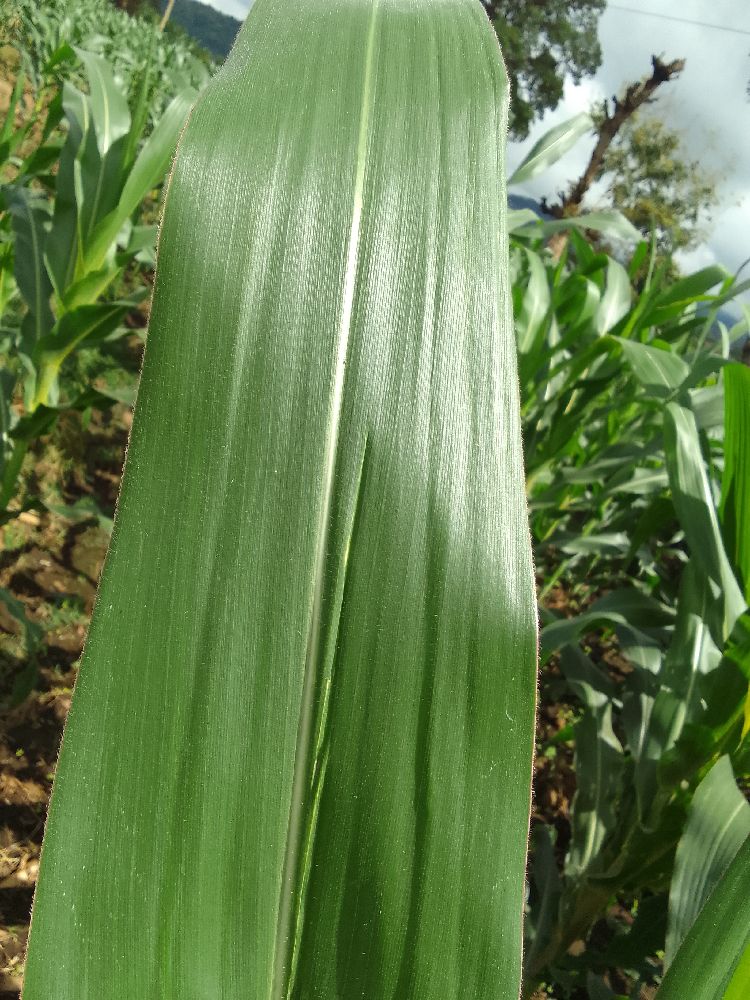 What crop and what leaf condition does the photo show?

maize, healthy
